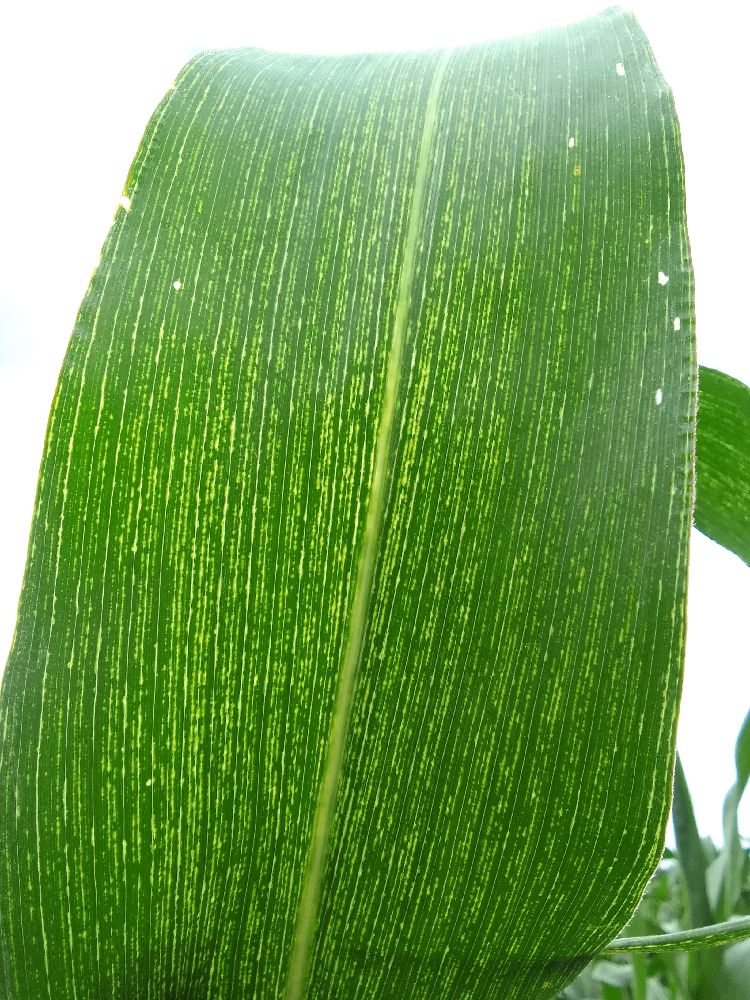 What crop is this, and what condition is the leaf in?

maize, maize streak virus
